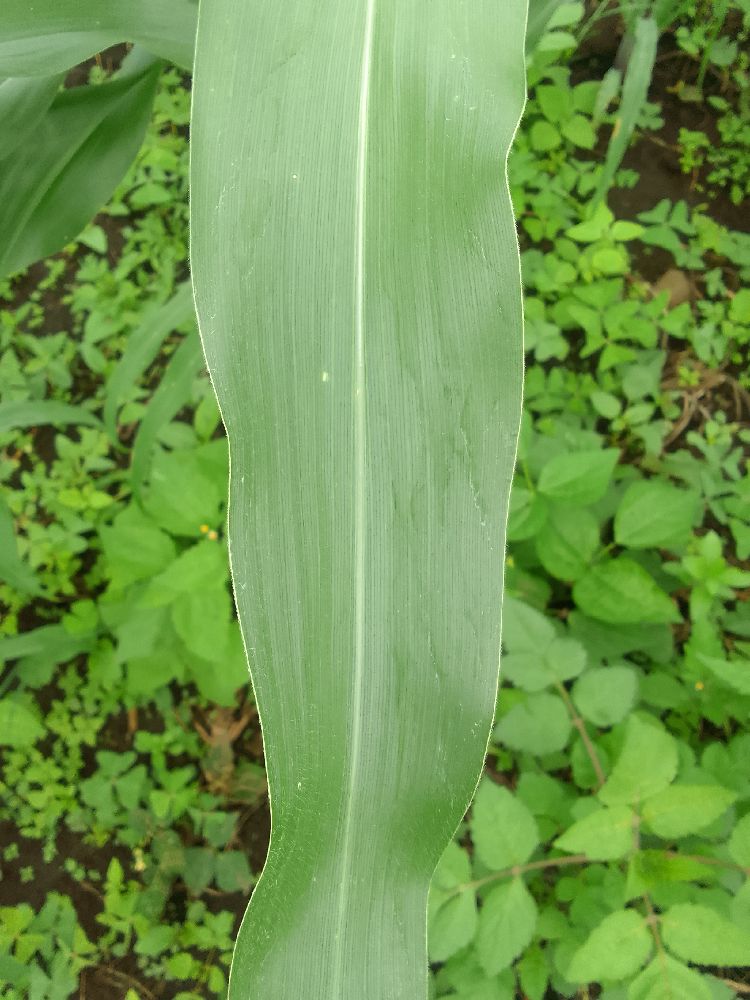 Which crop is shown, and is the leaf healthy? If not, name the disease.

maize, healthy
